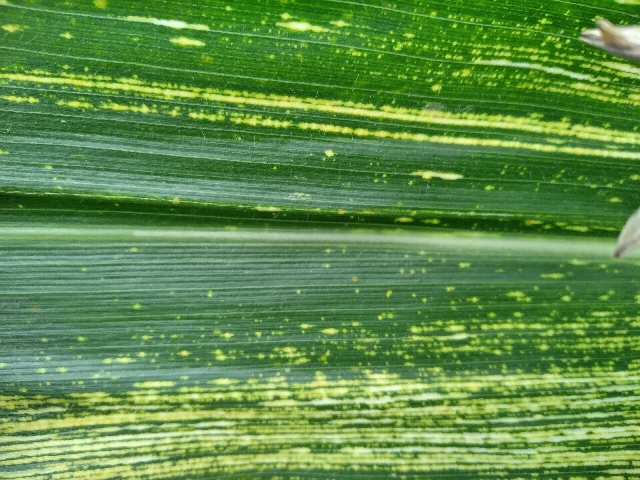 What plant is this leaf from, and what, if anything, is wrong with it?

maize, maize streak virus
